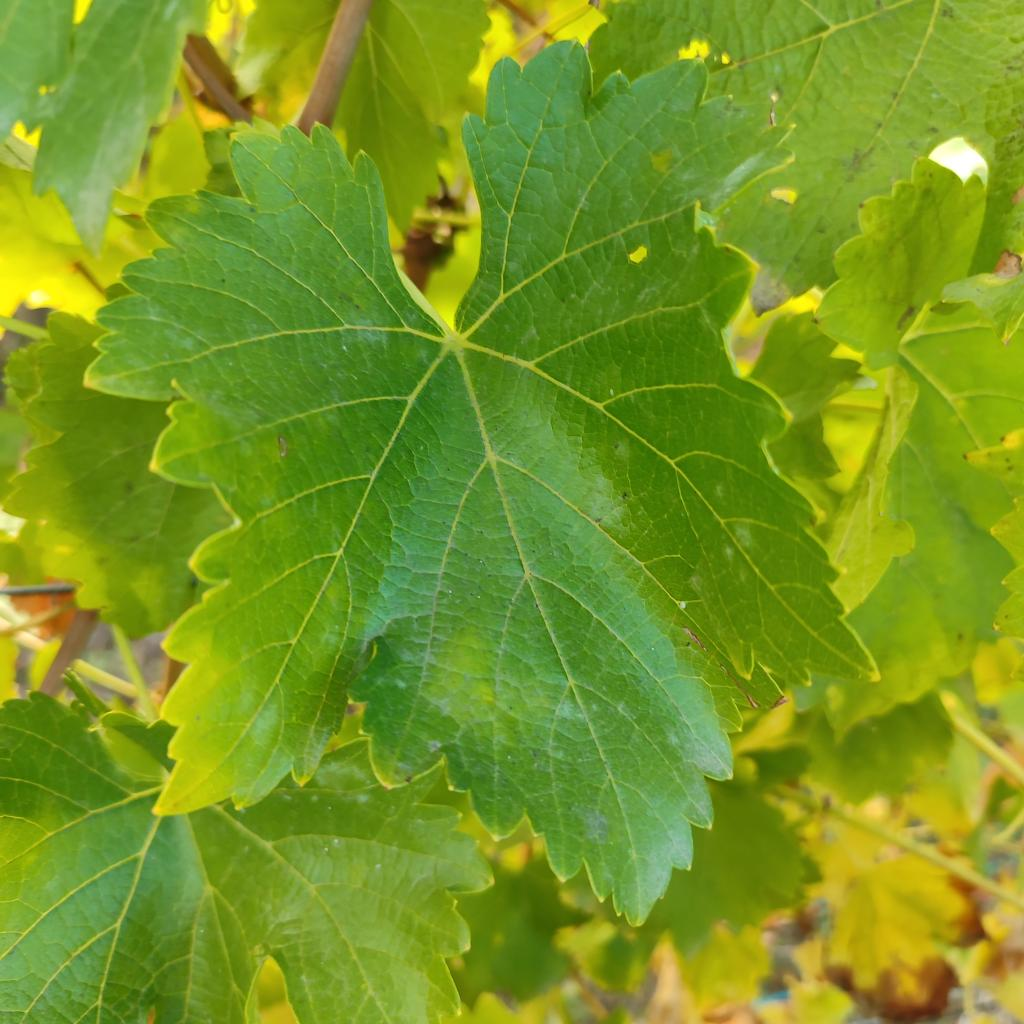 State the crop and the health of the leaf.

grapevine, powdery mildew
